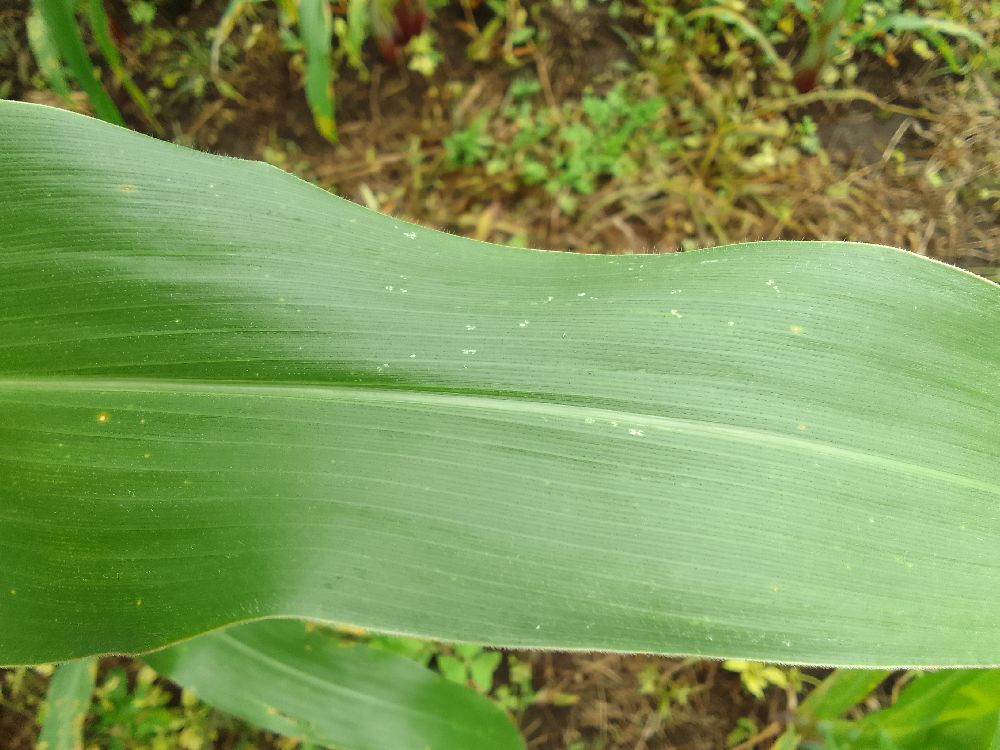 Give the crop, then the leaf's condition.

maize, healthy
